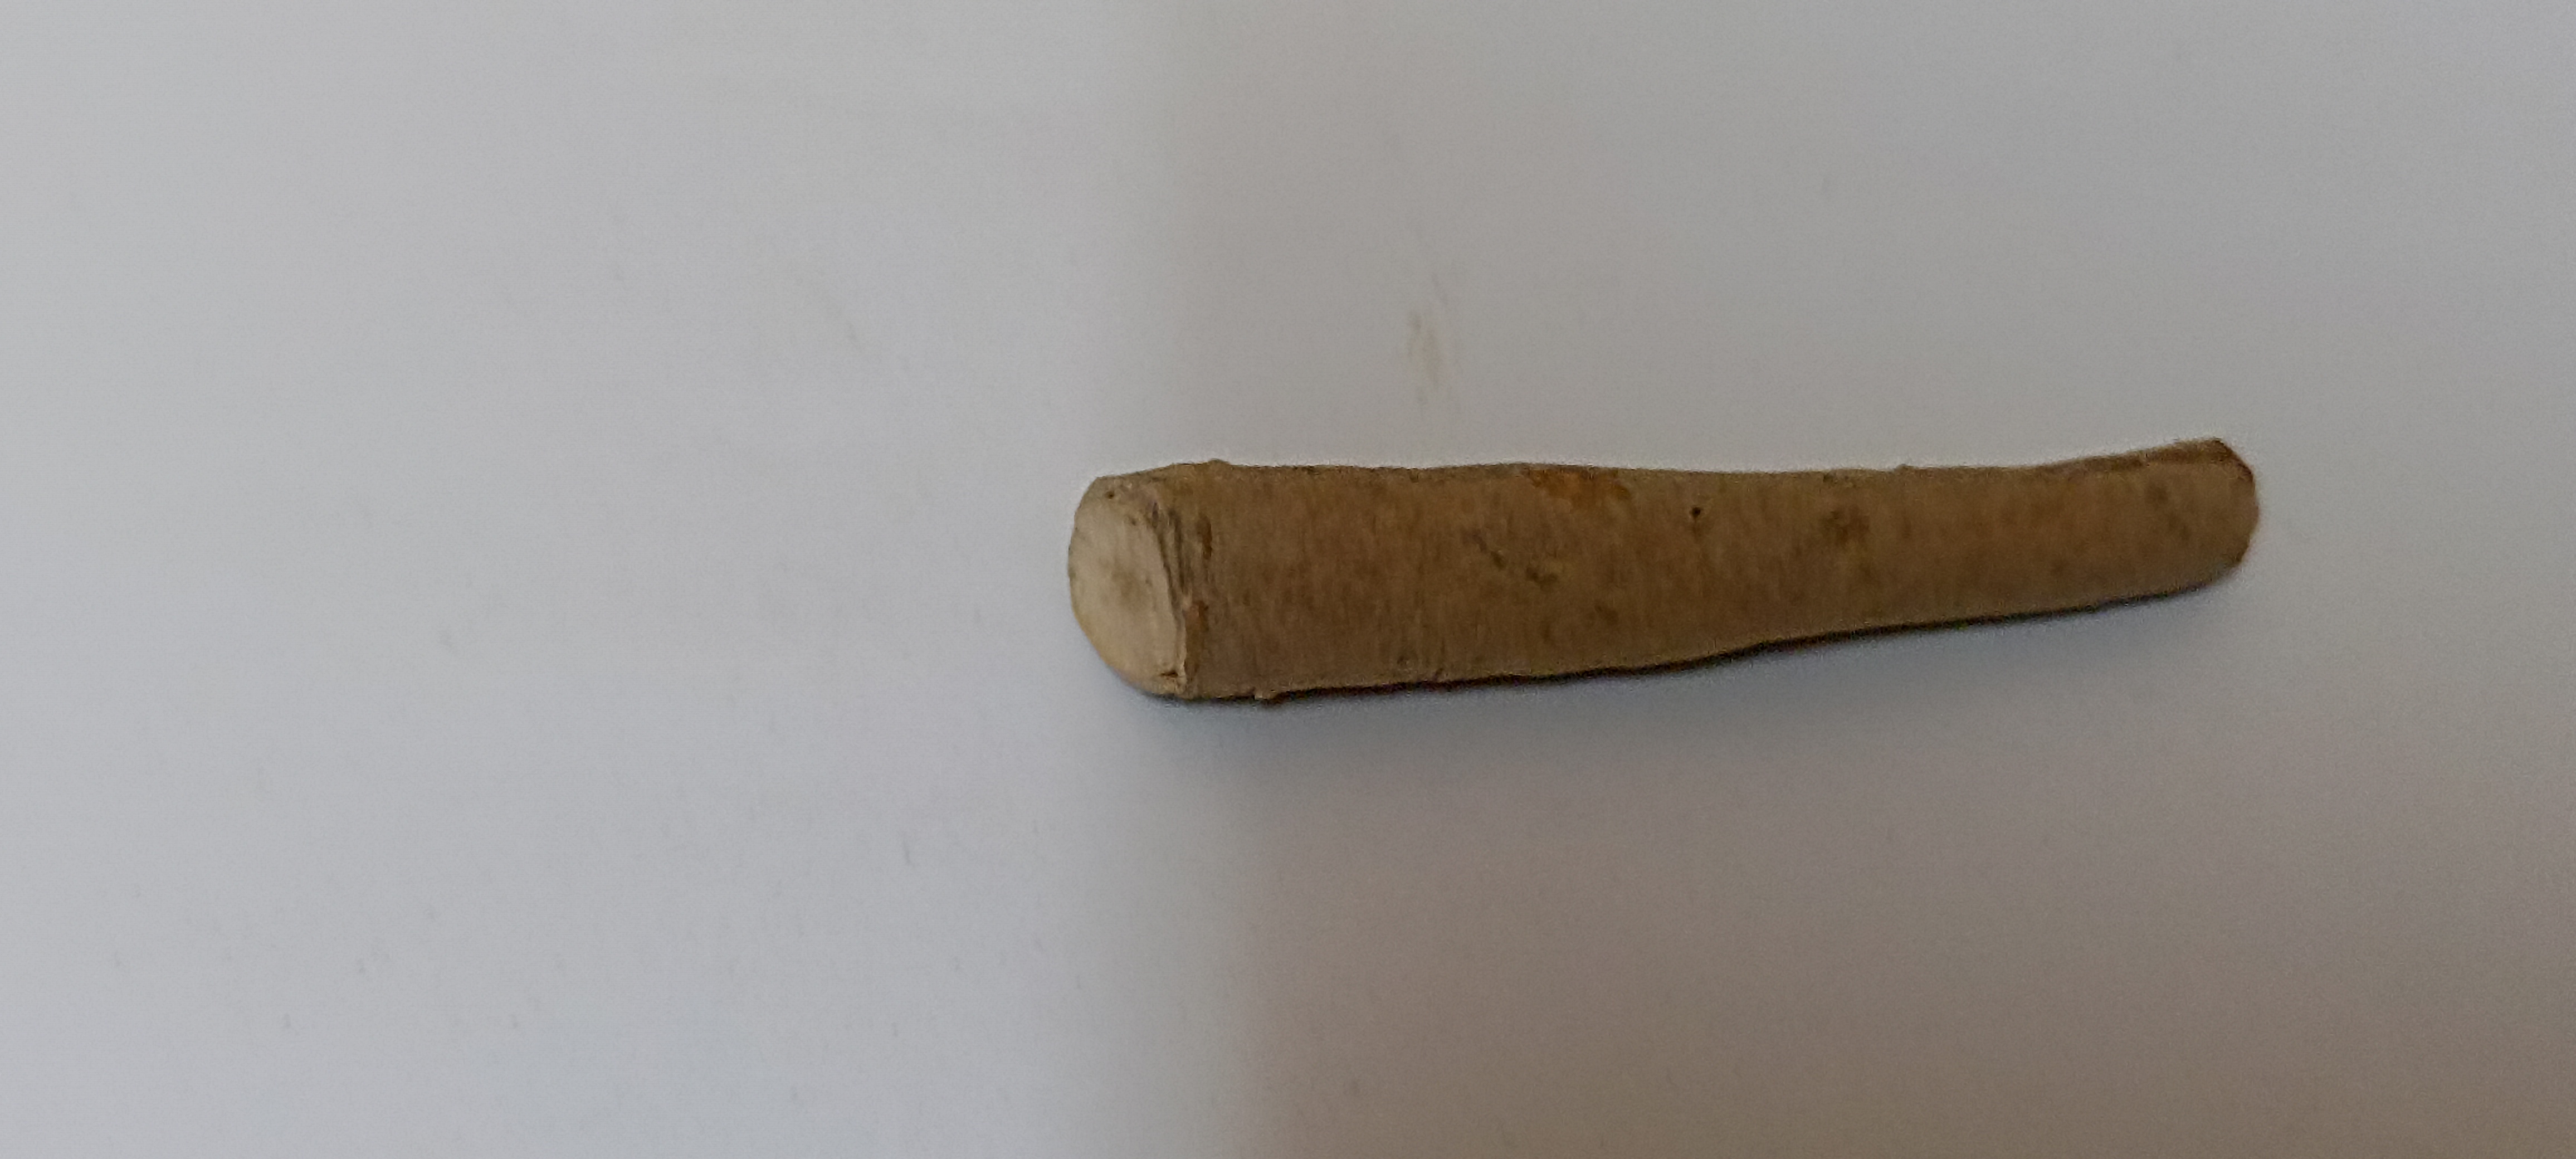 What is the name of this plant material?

ashwagandha
